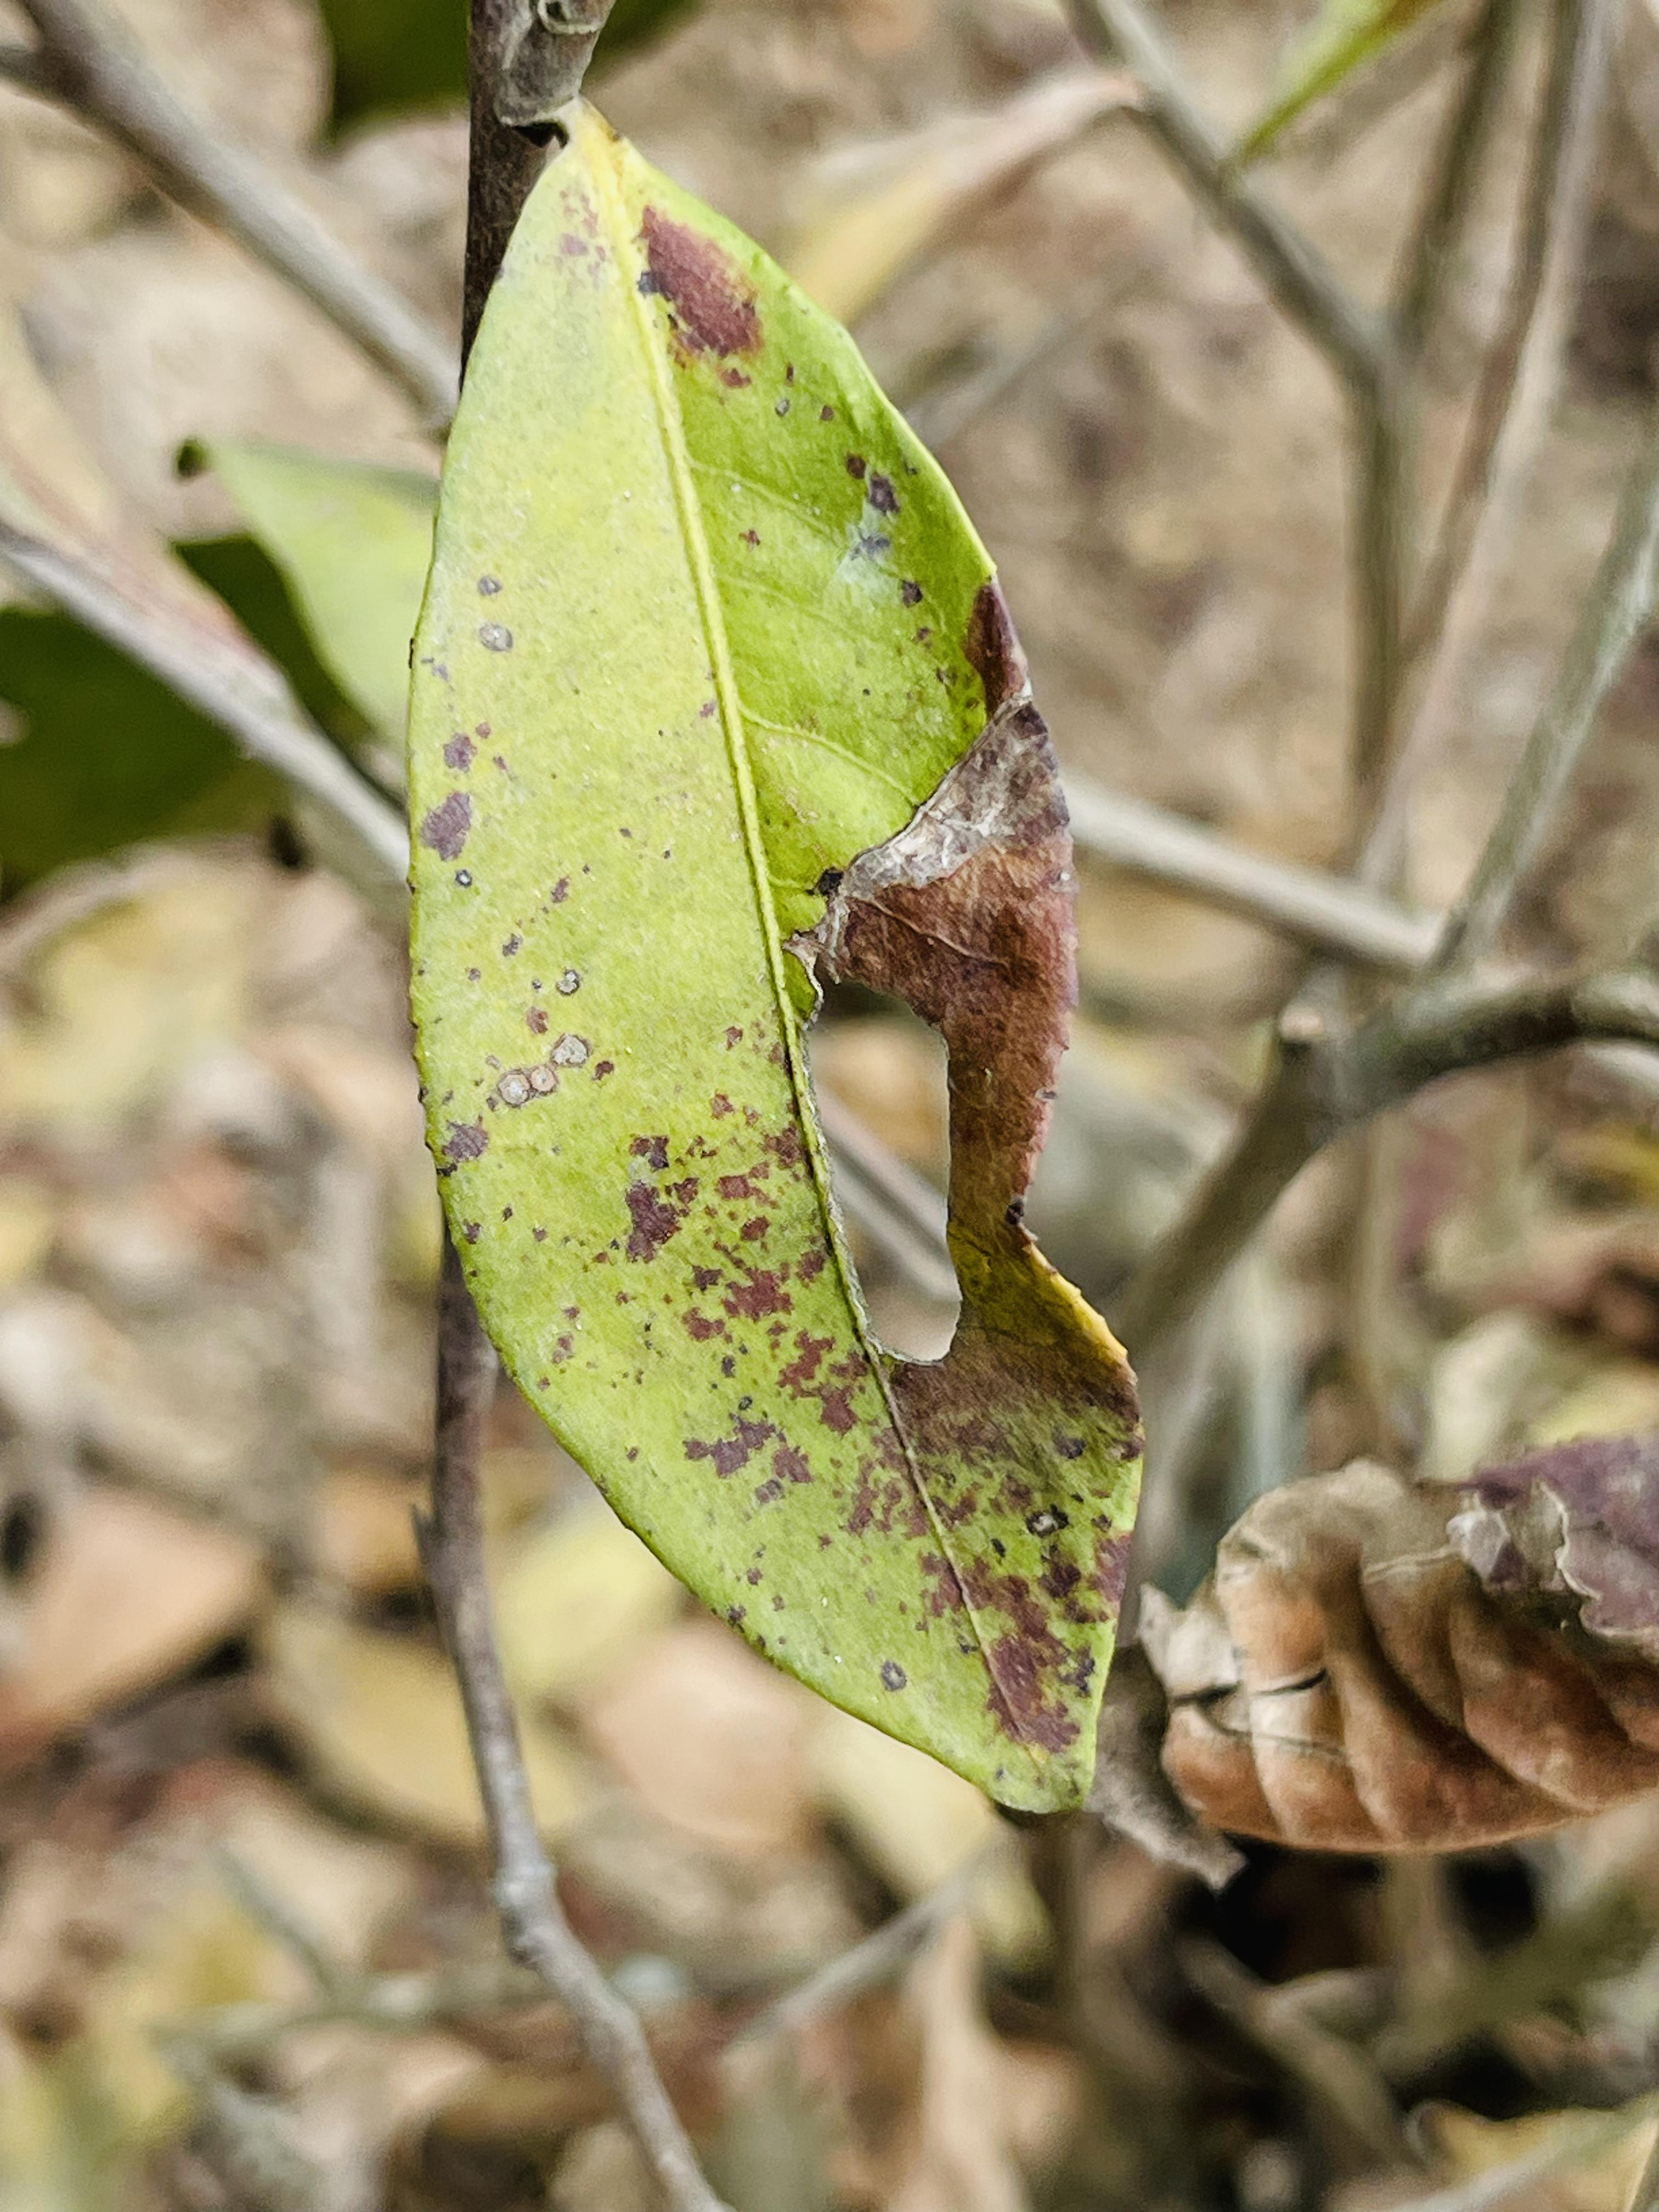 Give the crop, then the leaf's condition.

tea, red rust
